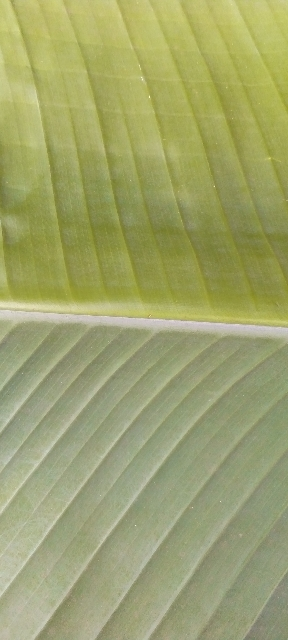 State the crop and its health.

banana, healthy
